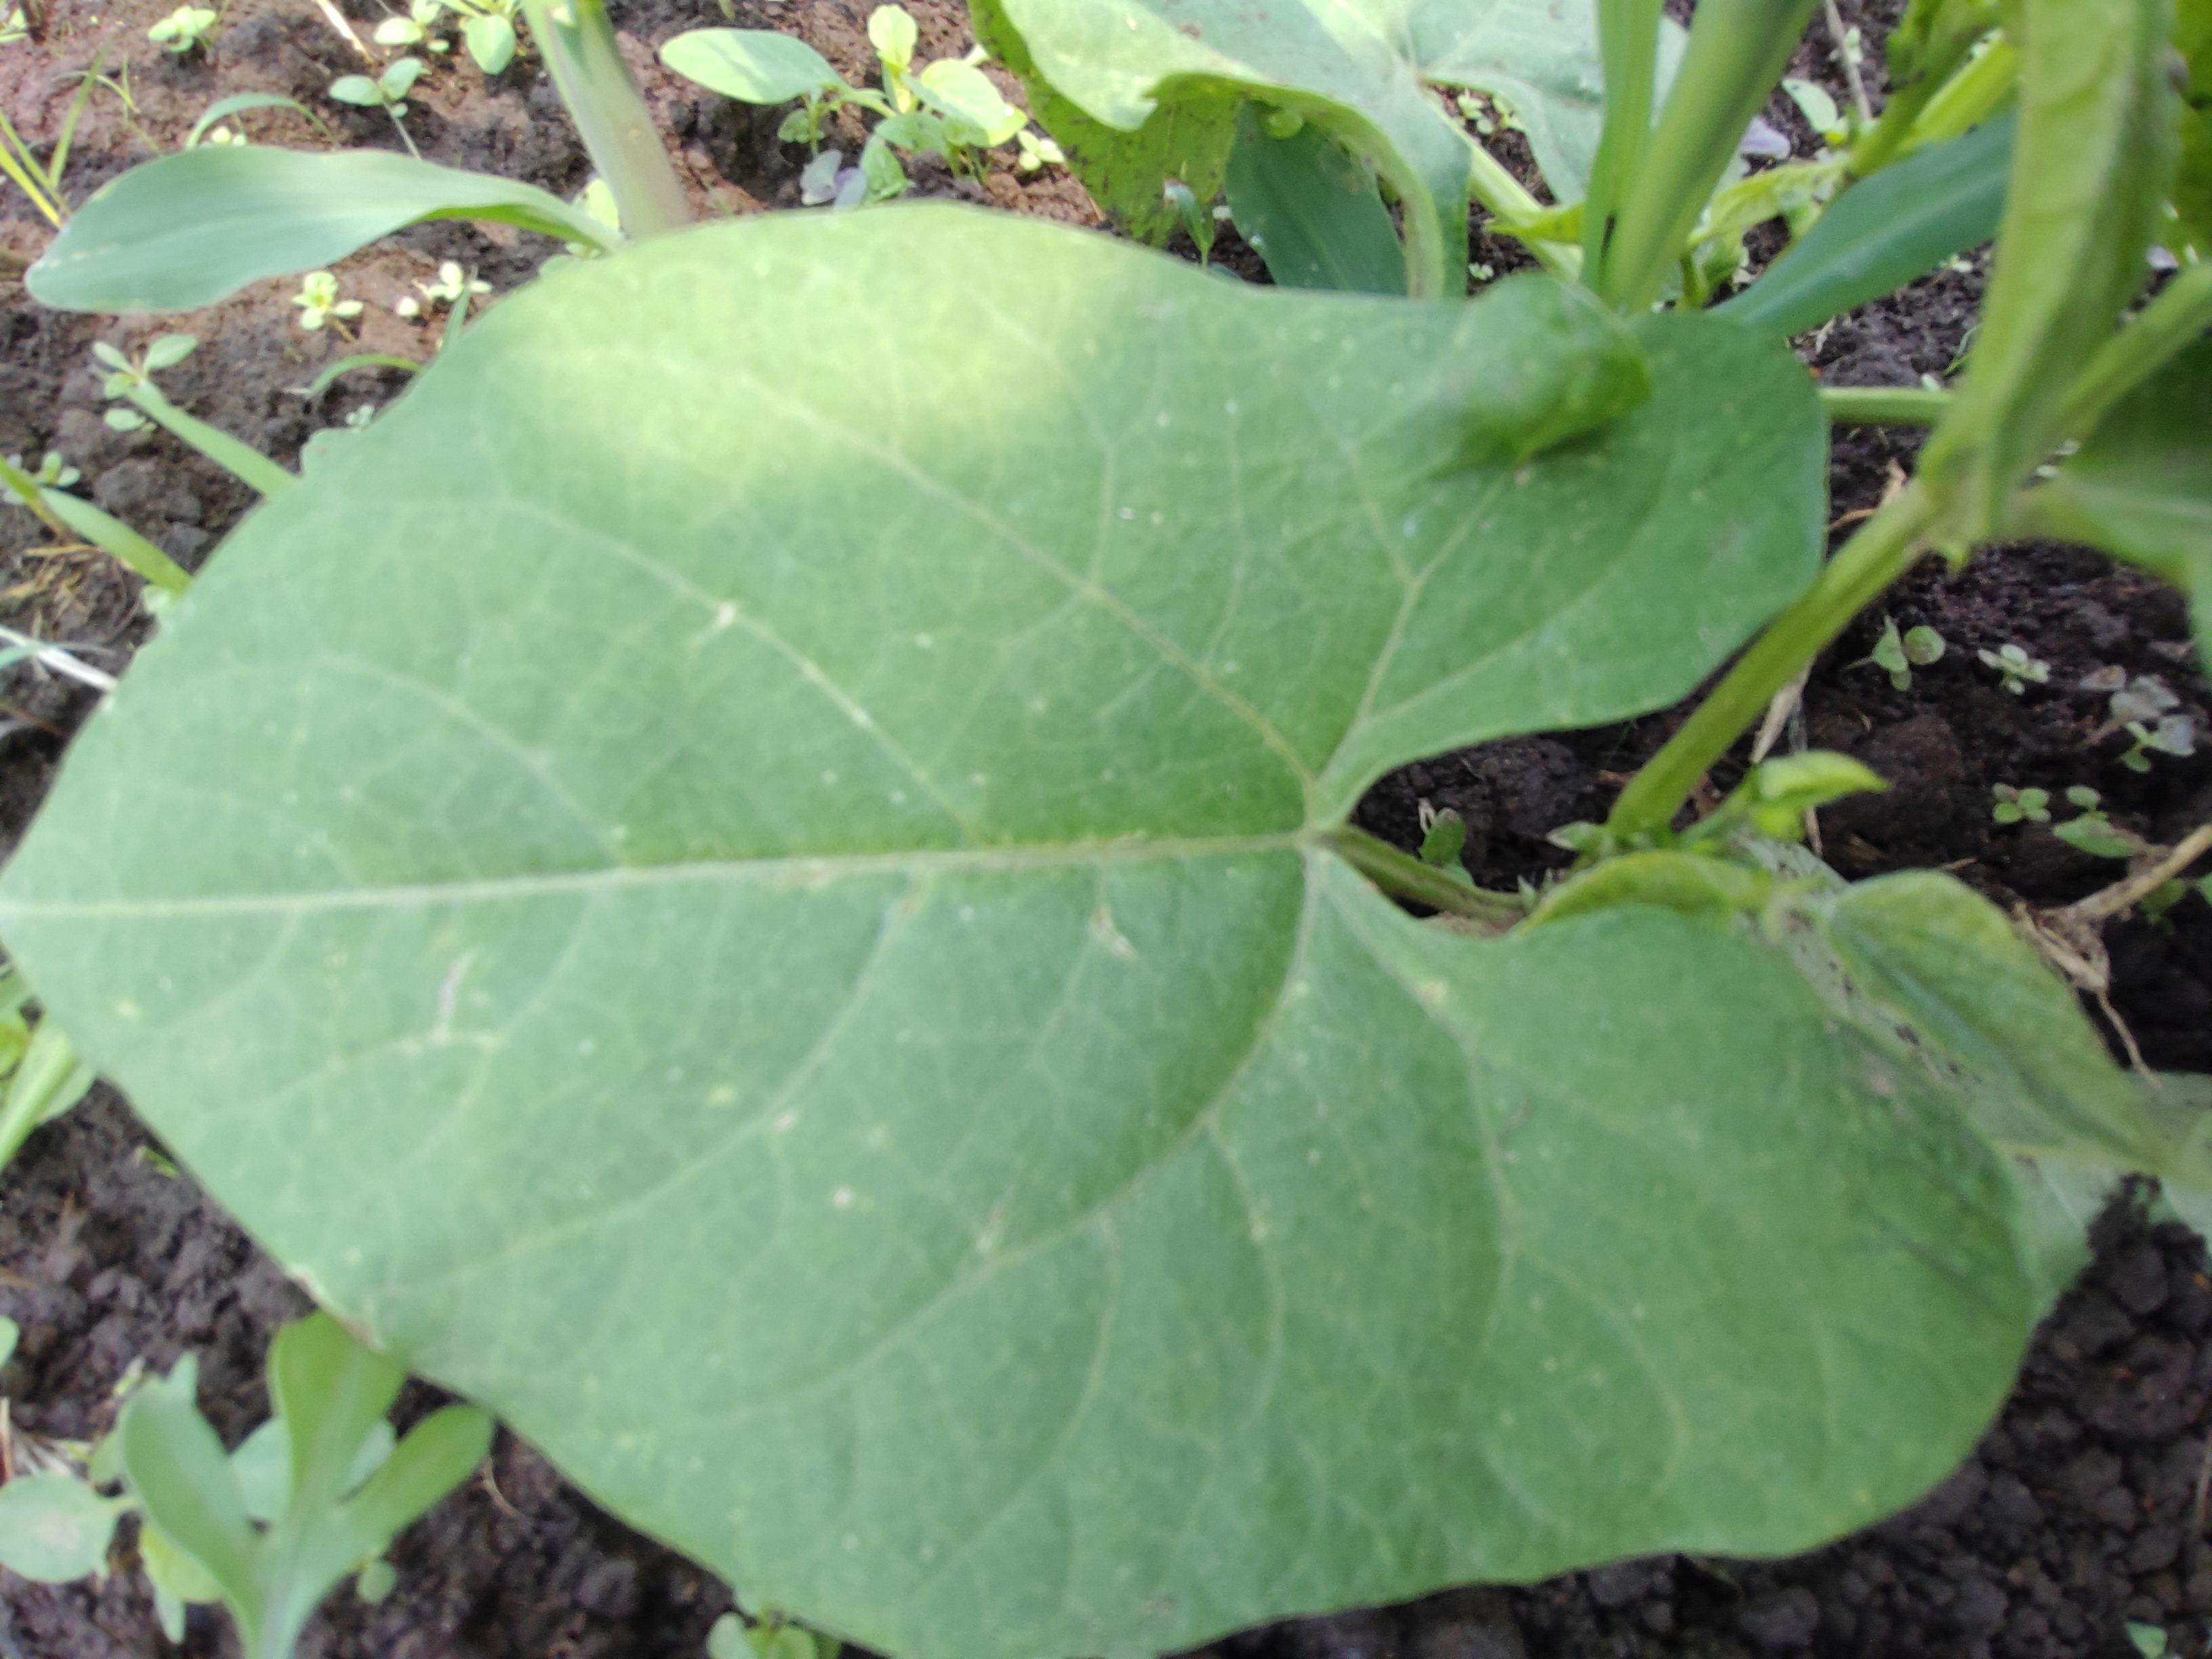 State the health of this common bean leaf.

healthy
